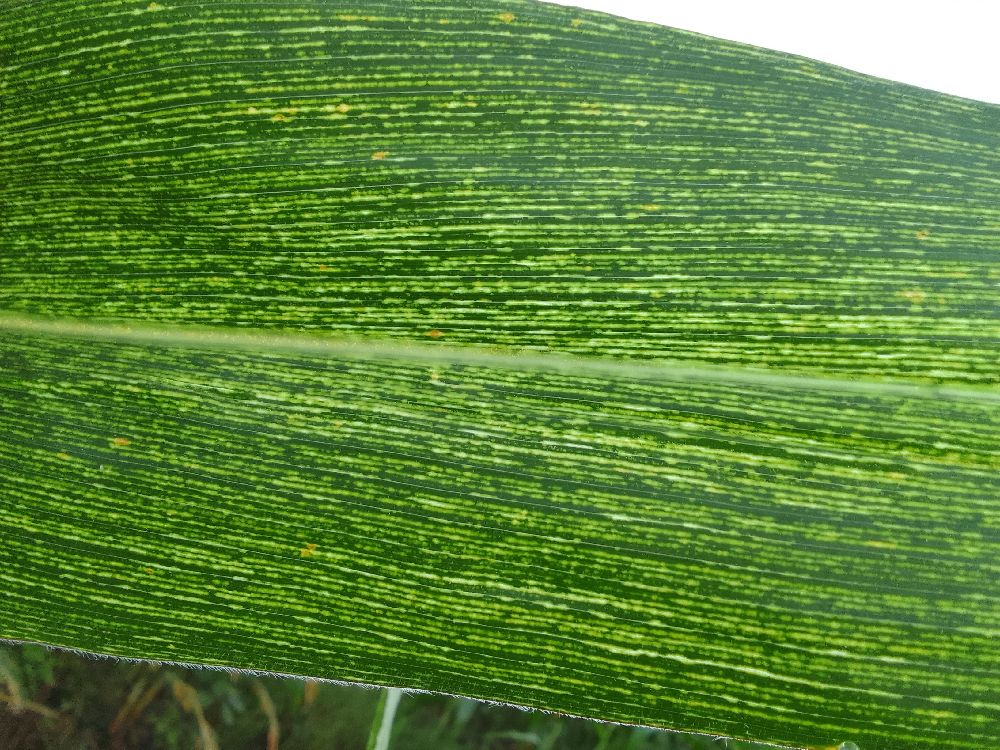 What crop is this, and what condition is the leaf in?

maize, maize streak virus
